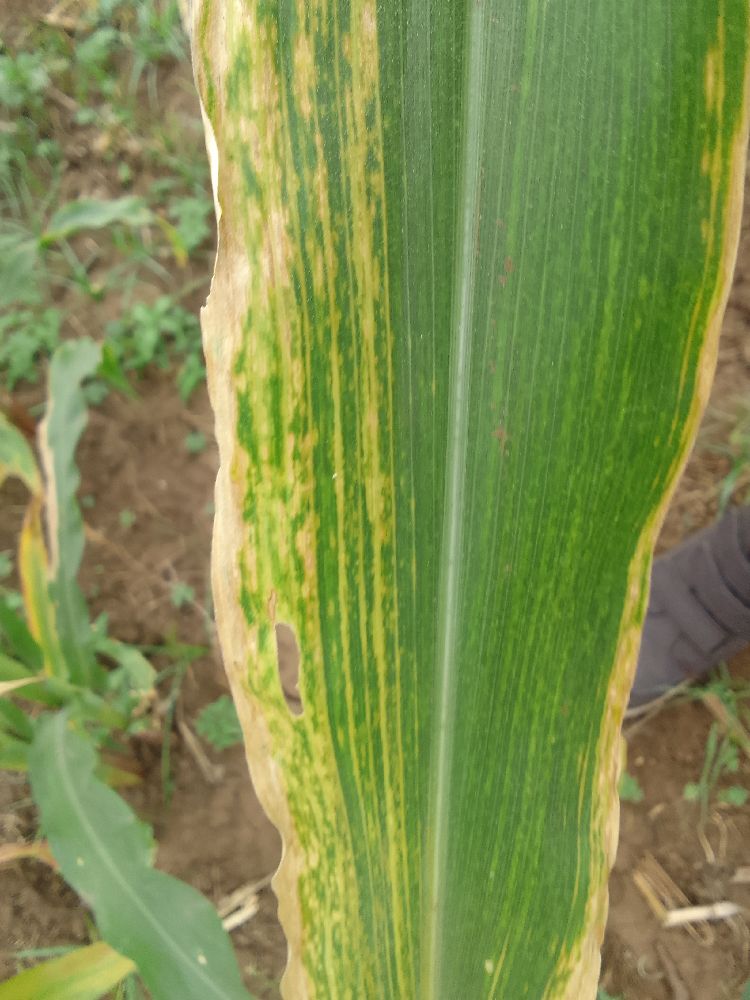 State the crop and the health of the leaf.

maize, maize lethal necrosis
